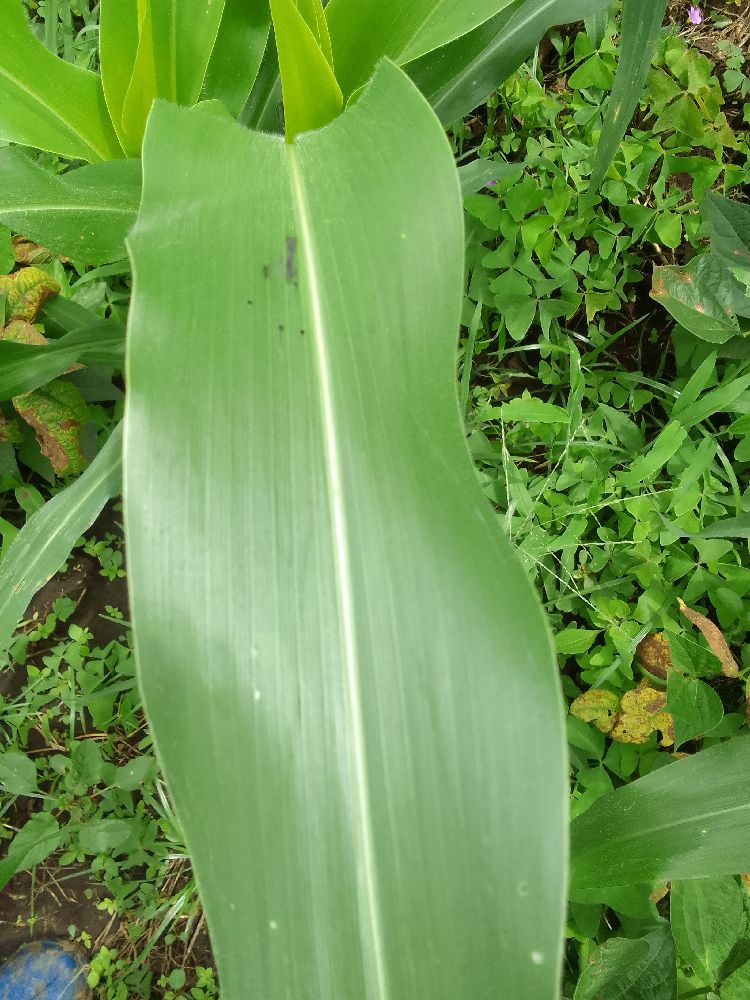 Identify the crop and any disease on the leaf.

maize, healthy
